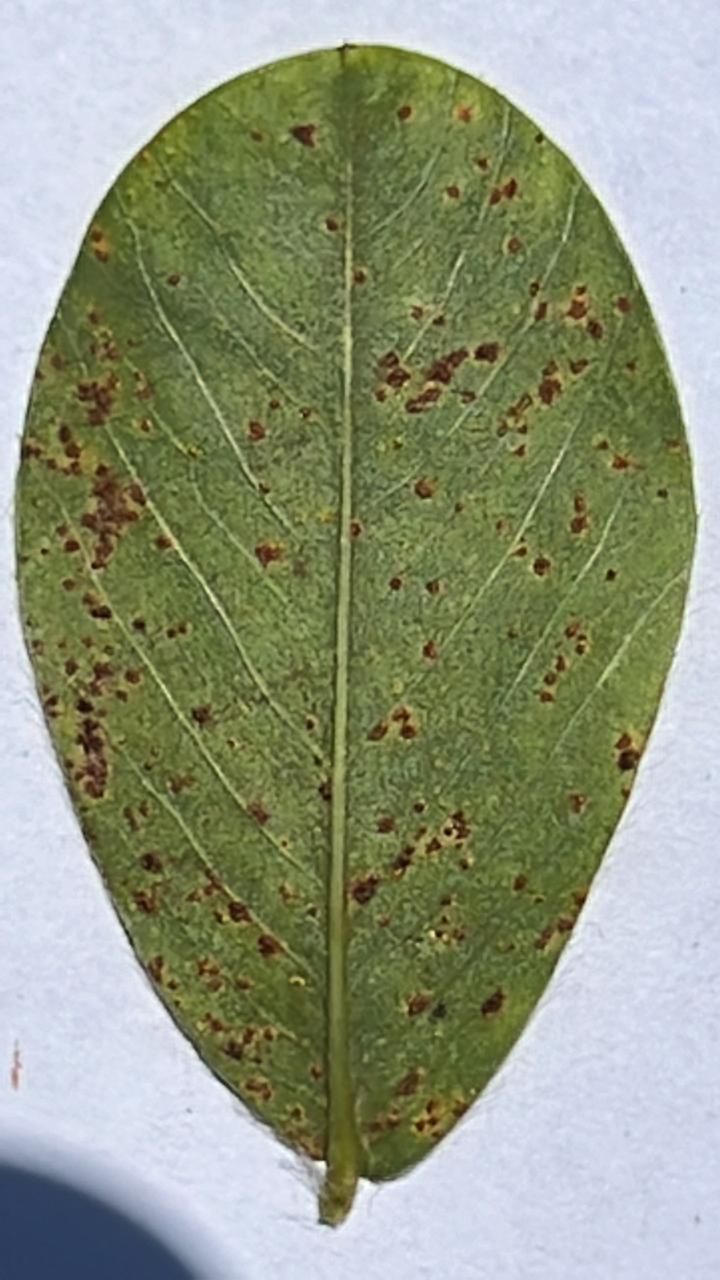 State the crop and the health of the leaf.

peanut, puccinia arachidis
